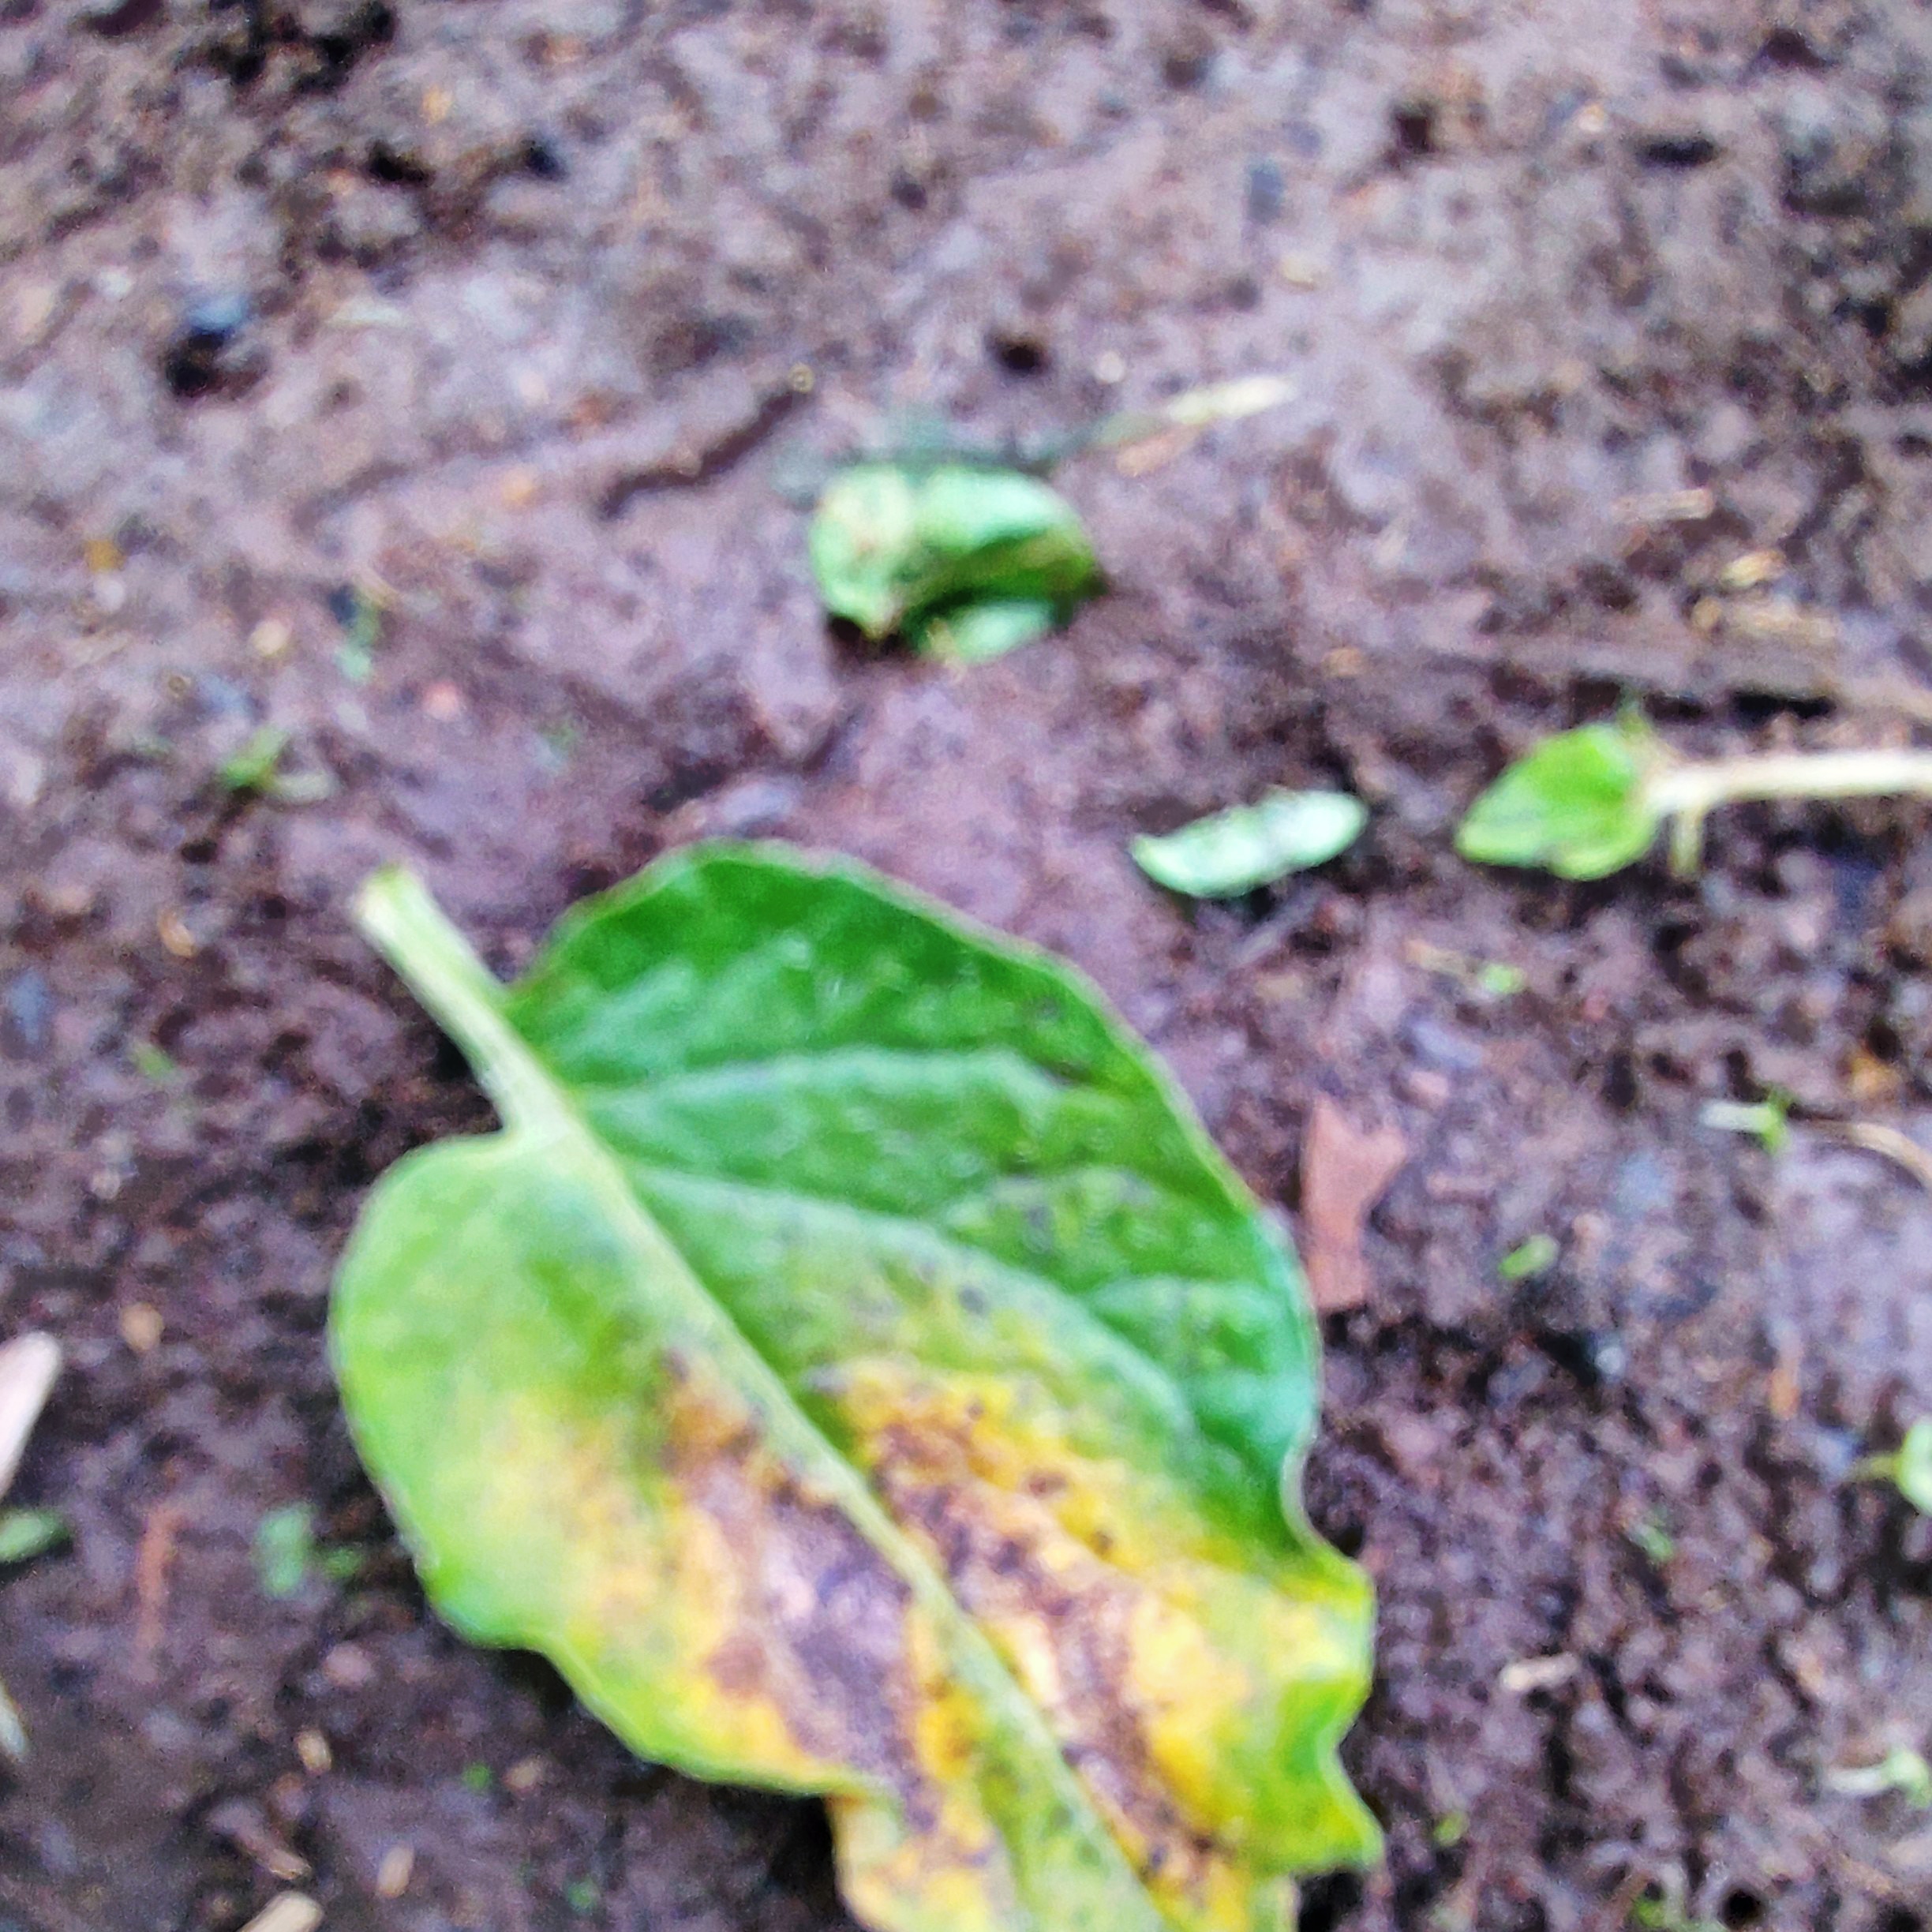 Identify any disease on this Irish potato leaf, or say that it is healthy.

late blight
